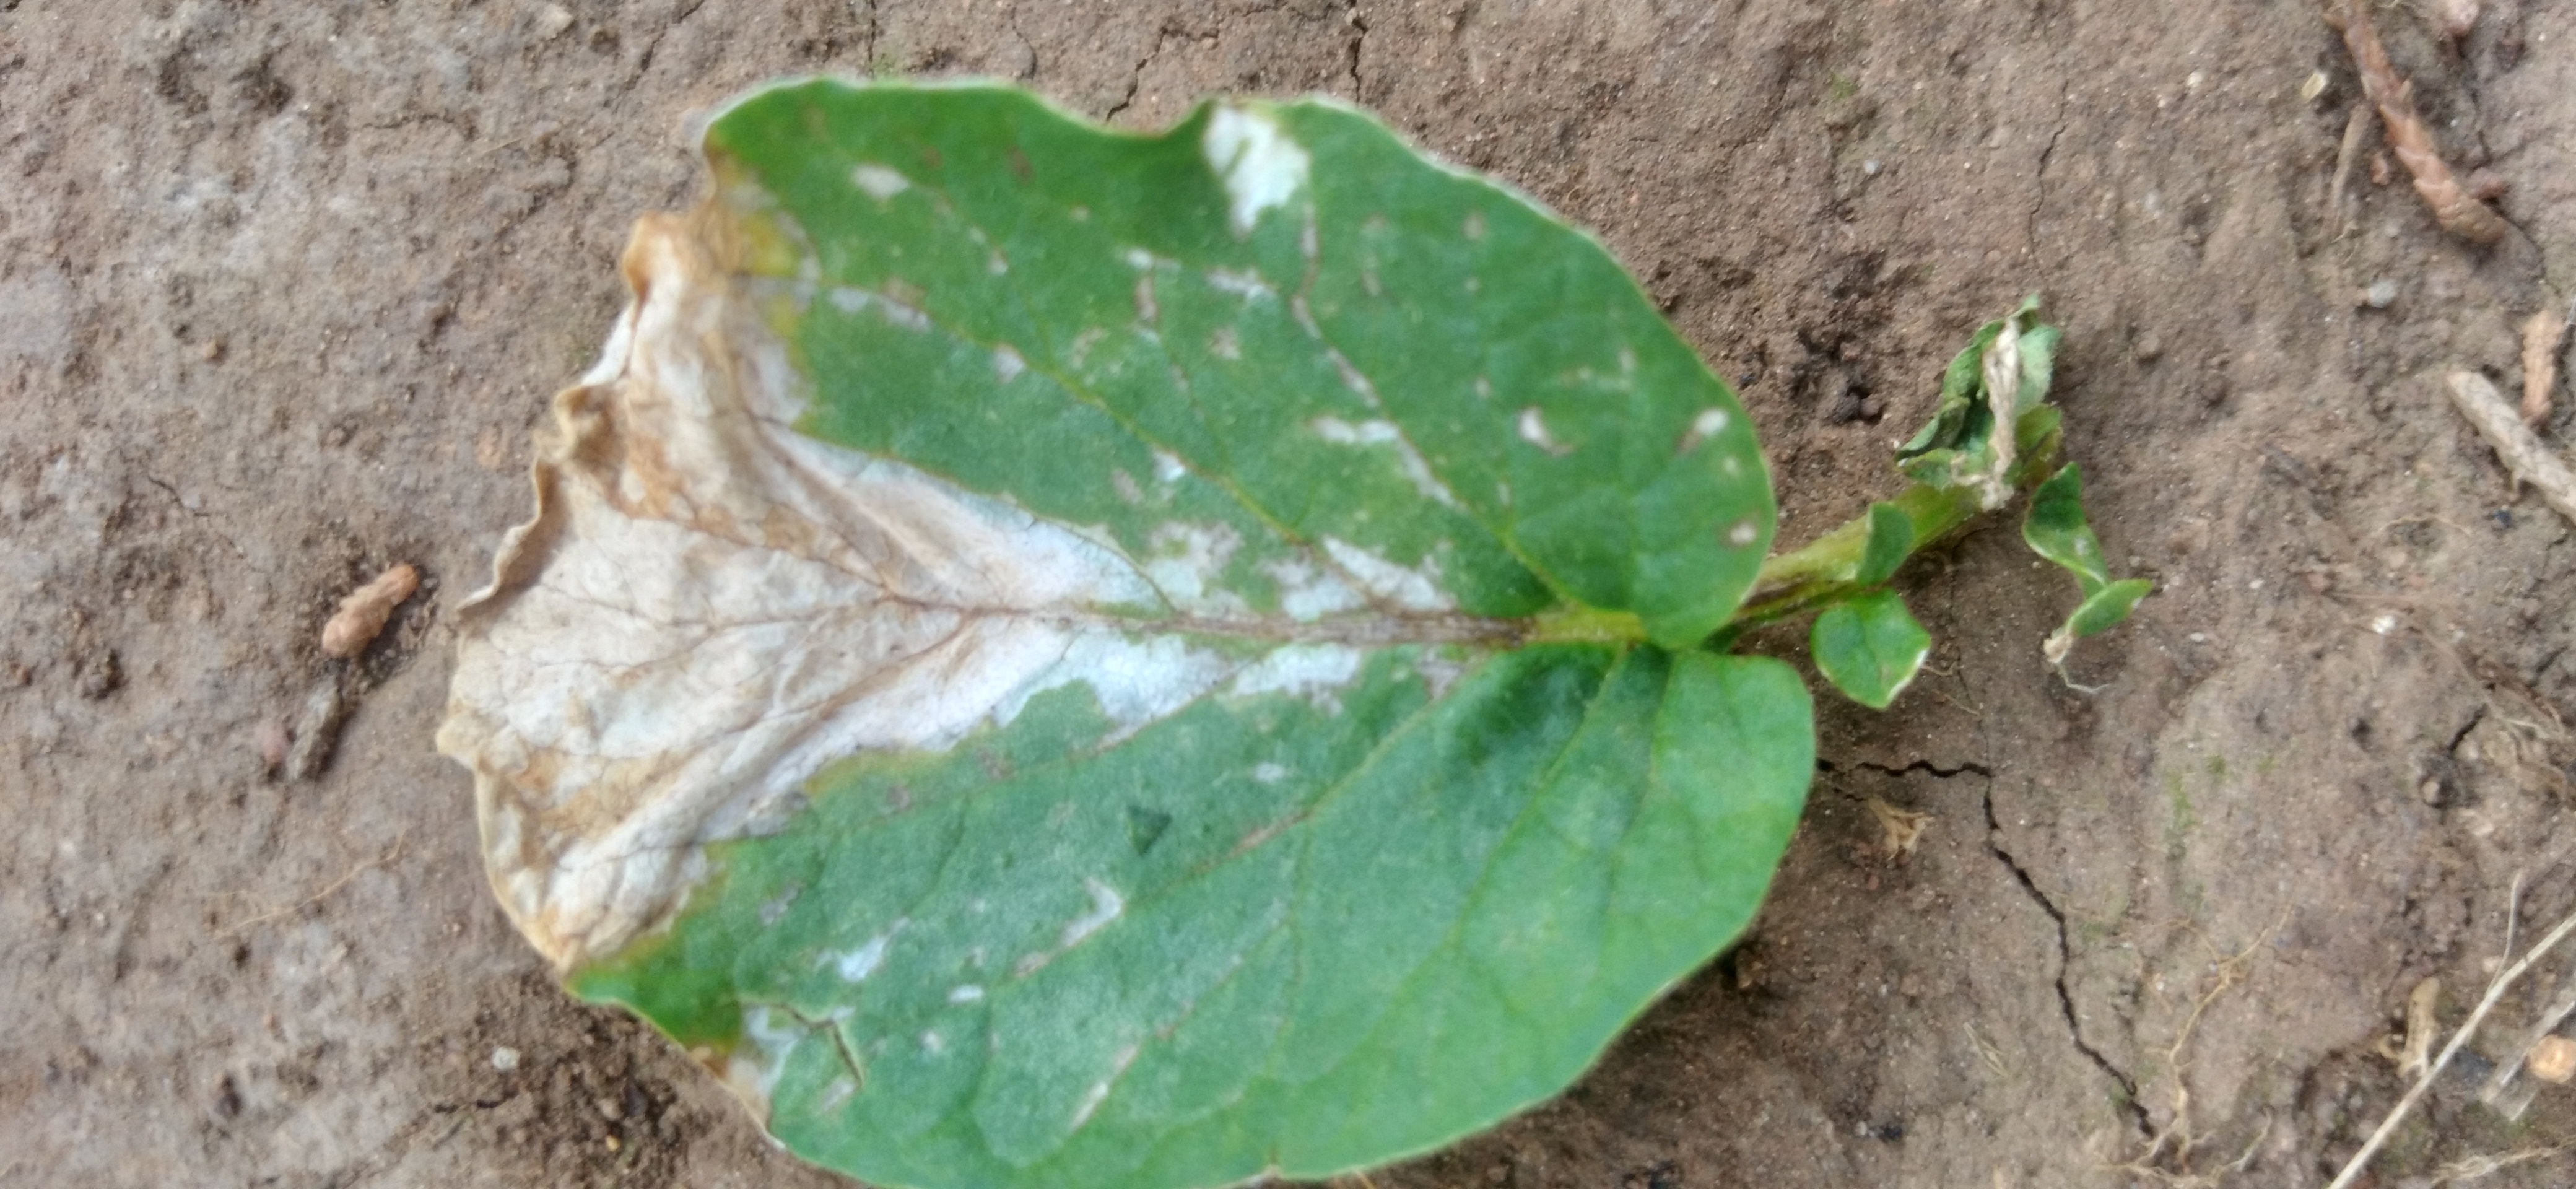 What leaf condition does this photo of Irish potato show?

early blight
